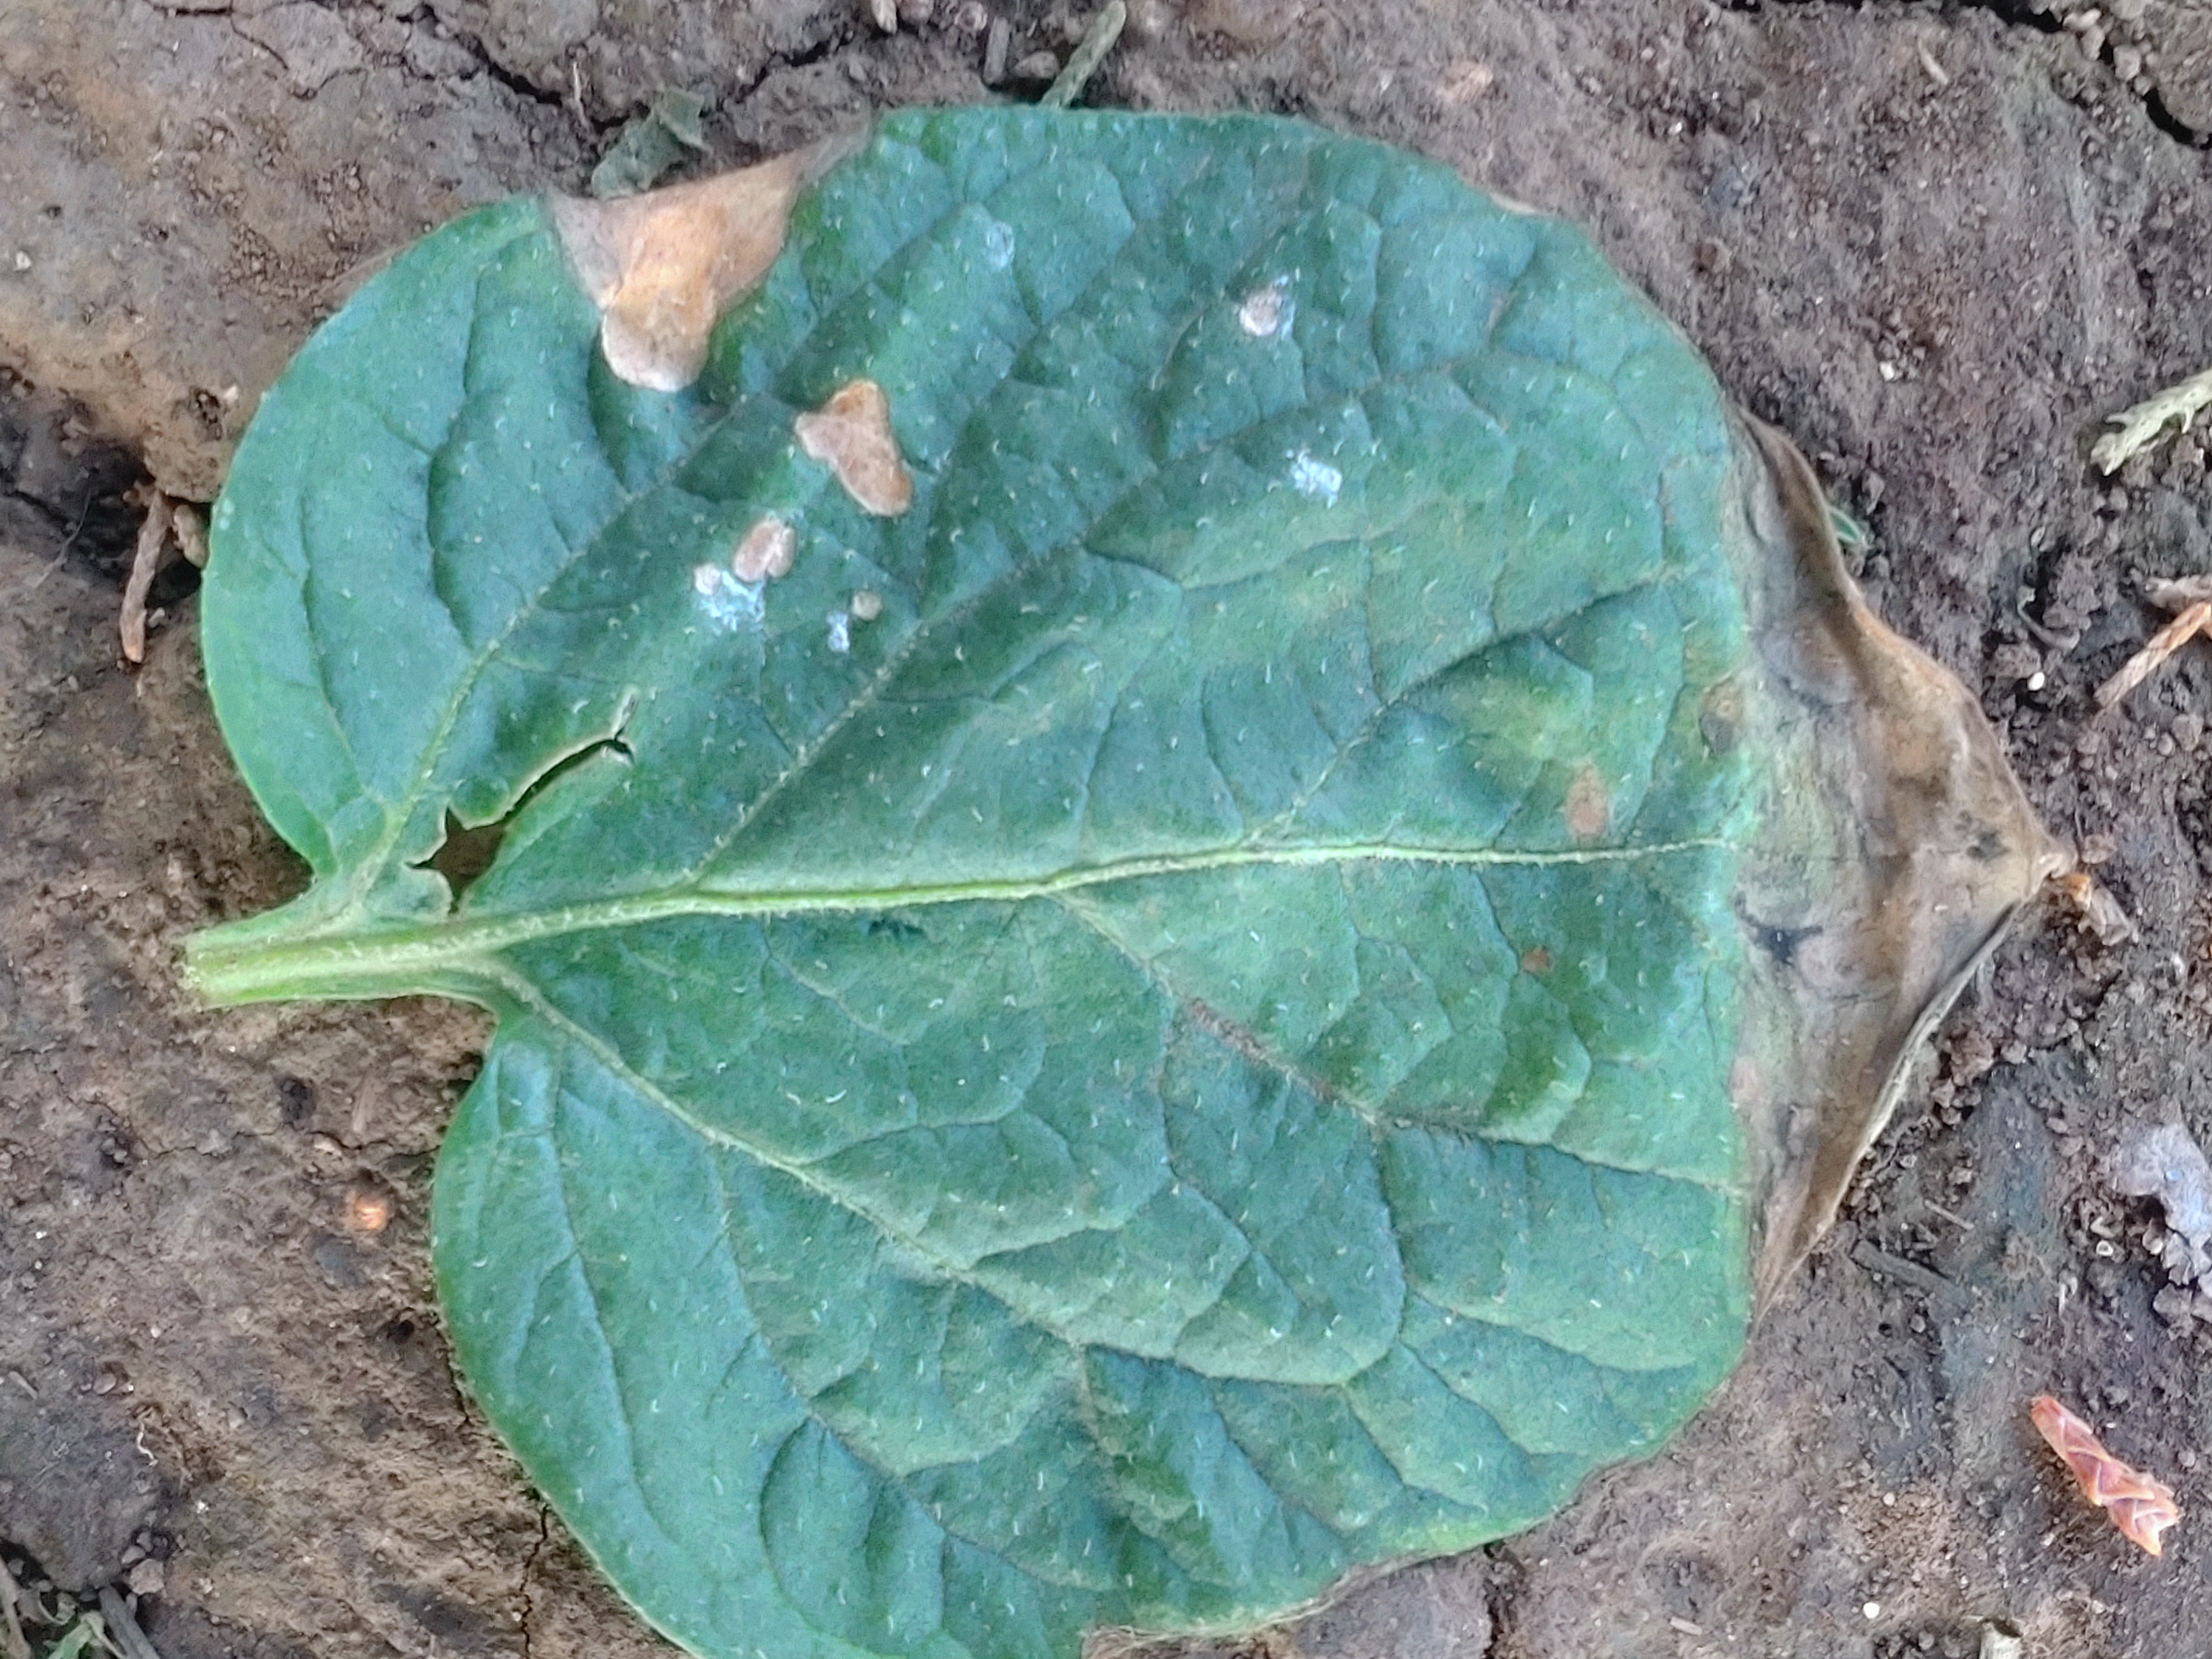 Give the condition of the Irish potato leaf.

early blight
